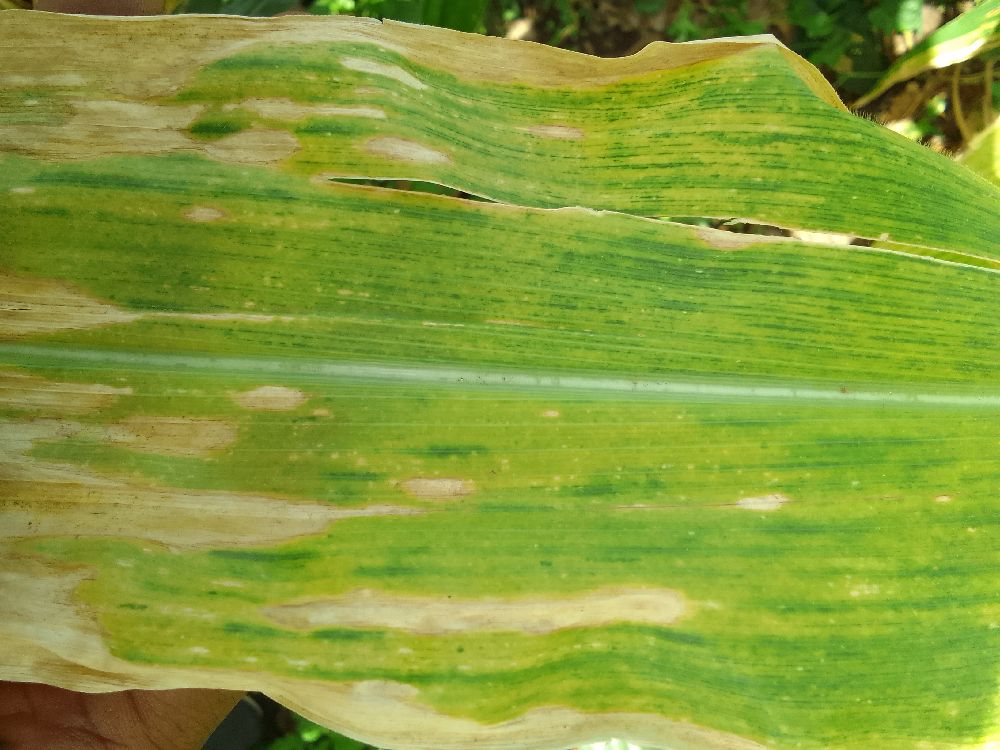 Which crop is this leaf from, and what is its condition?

maize, maize lethal necrosis
